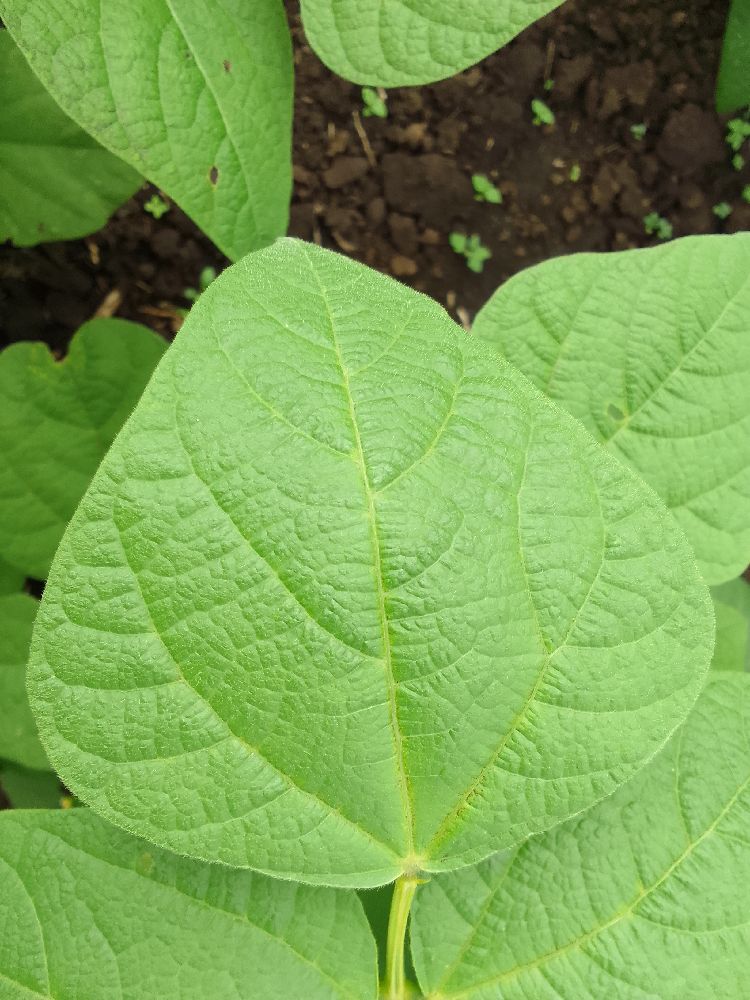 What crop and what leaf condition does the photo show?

common bean, healthy
